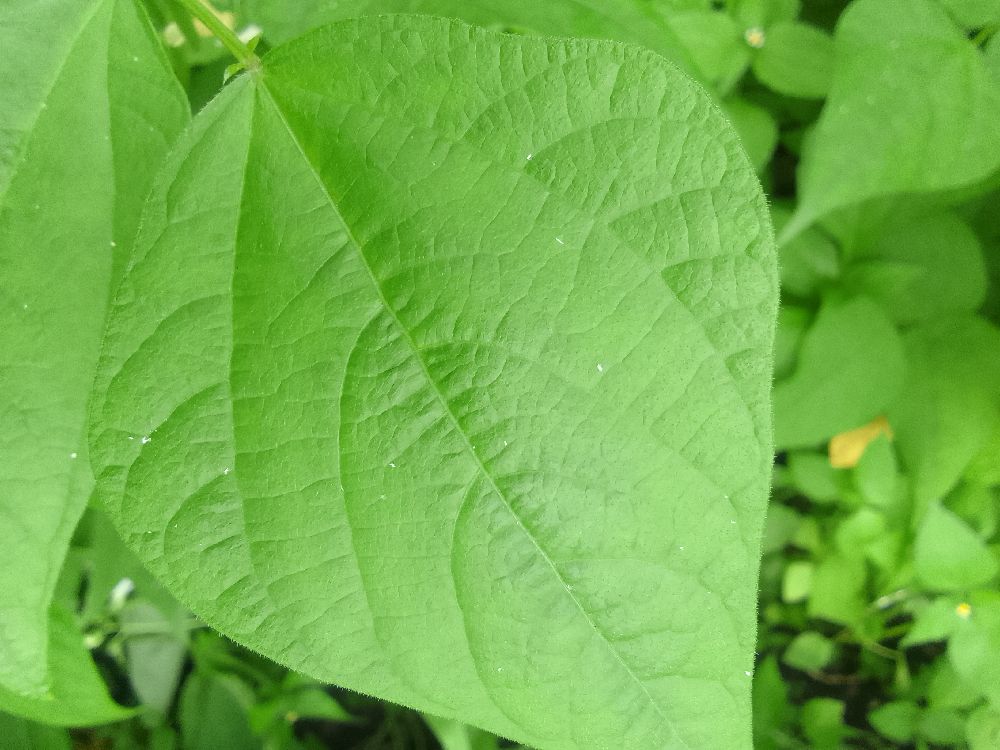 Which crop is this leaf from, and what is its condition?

common bean, healthy
